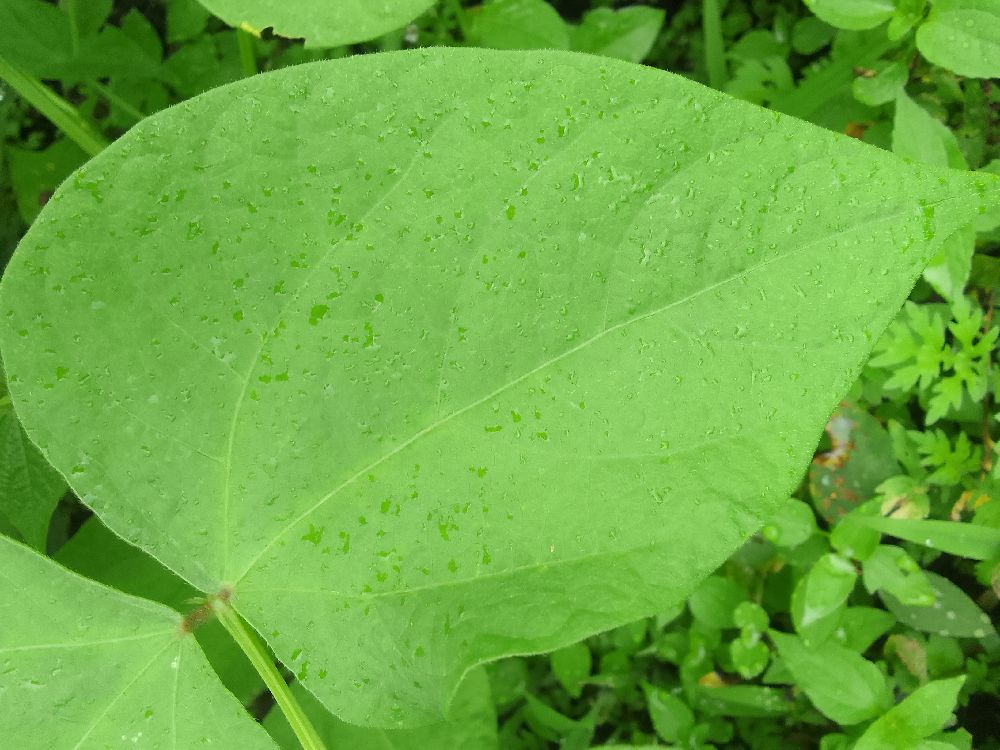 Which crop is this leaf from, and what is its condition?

common bean, healthy
